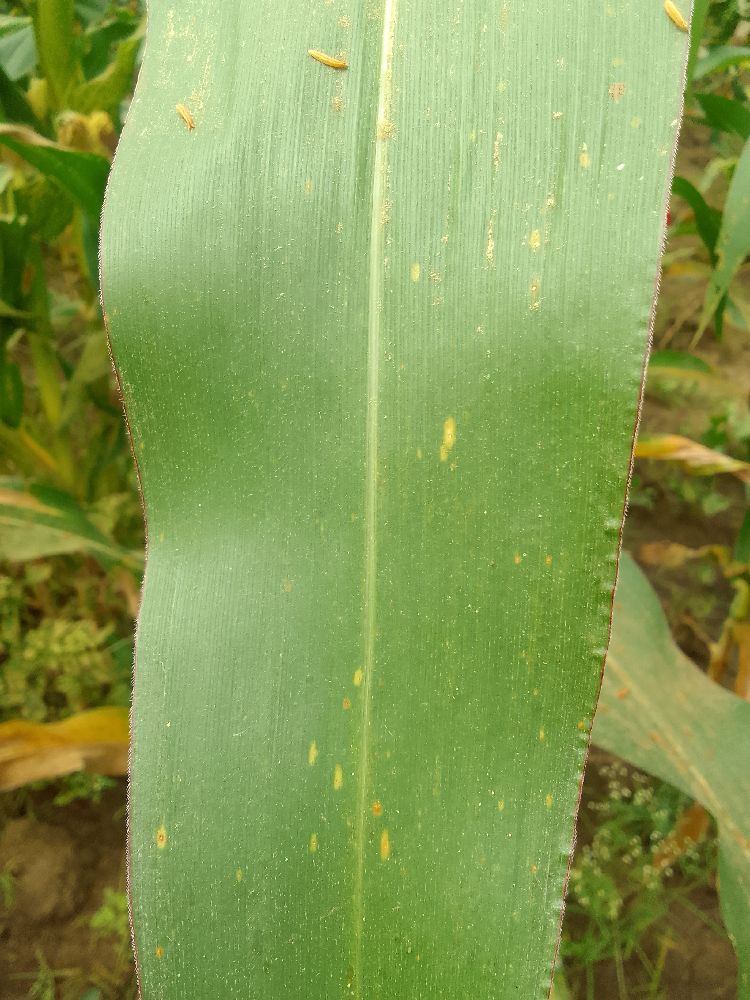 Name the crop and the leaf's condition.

maize, healthy
